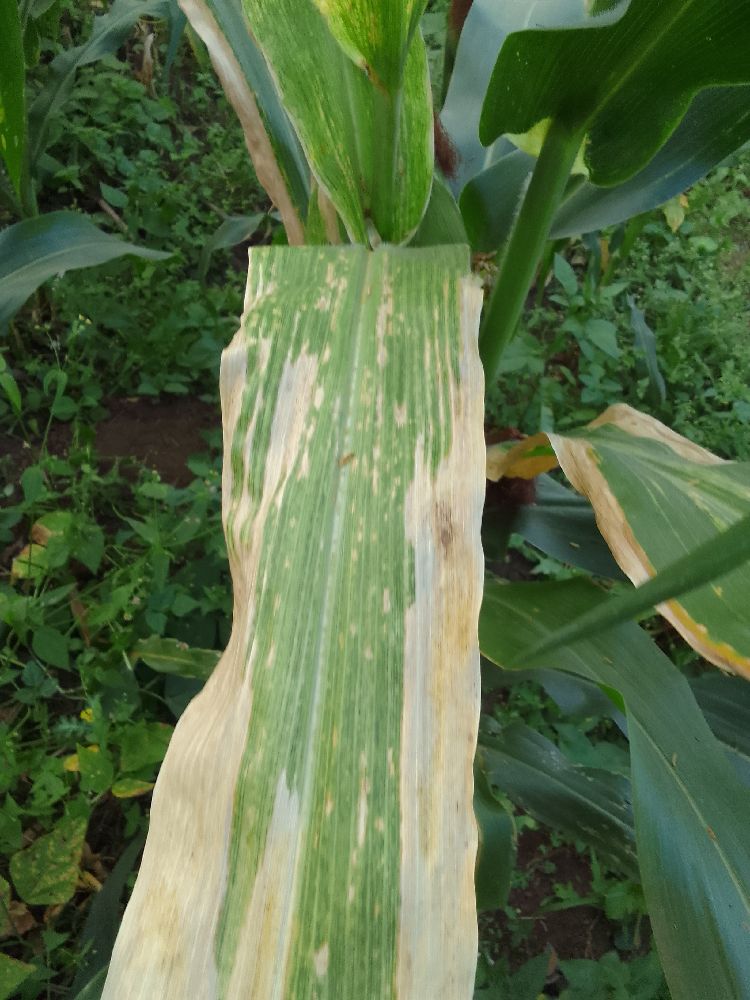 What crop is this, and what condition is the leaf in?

maize, maize lethal necrosis
